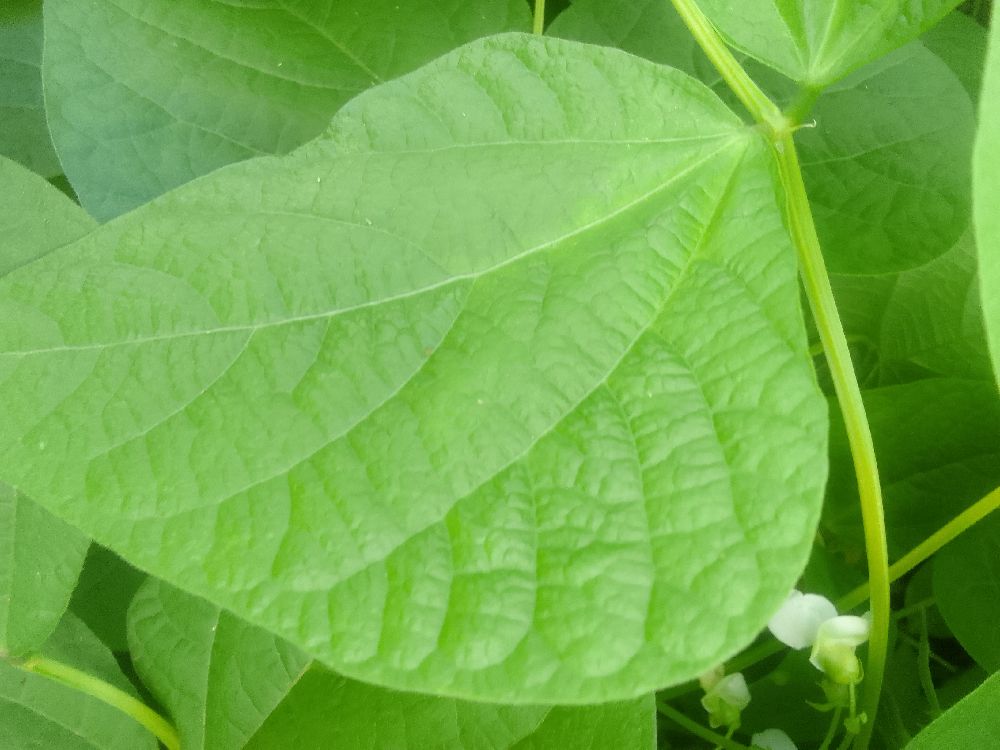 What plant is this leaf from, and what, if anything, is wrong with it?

common bean, healthy
